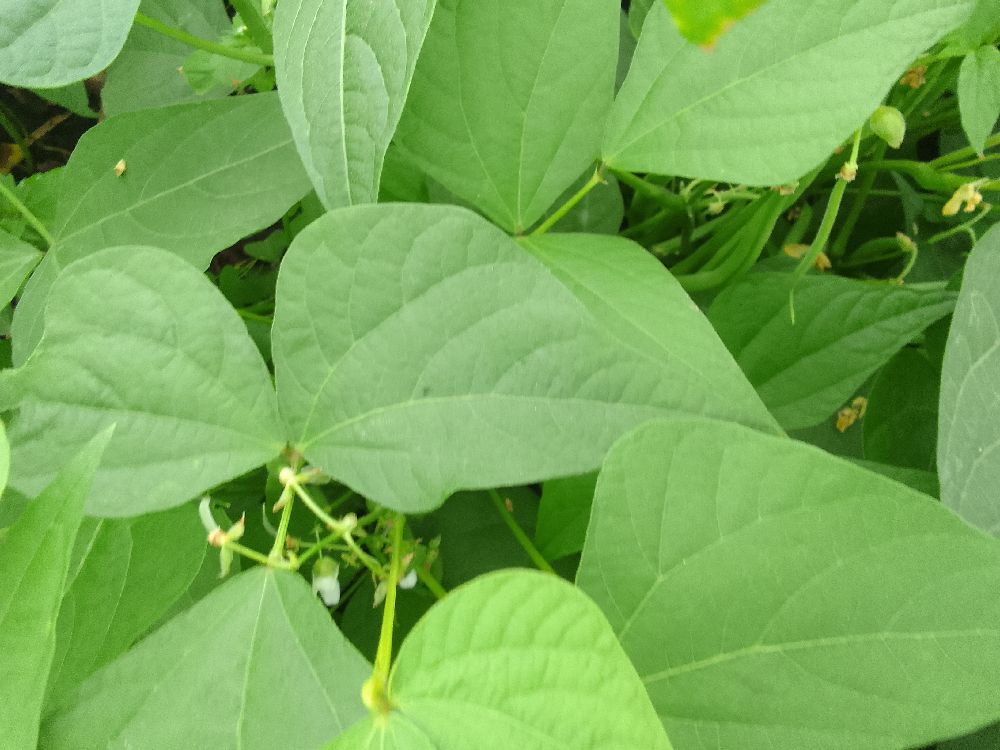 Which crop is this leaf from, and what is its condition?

common bean, healthy
